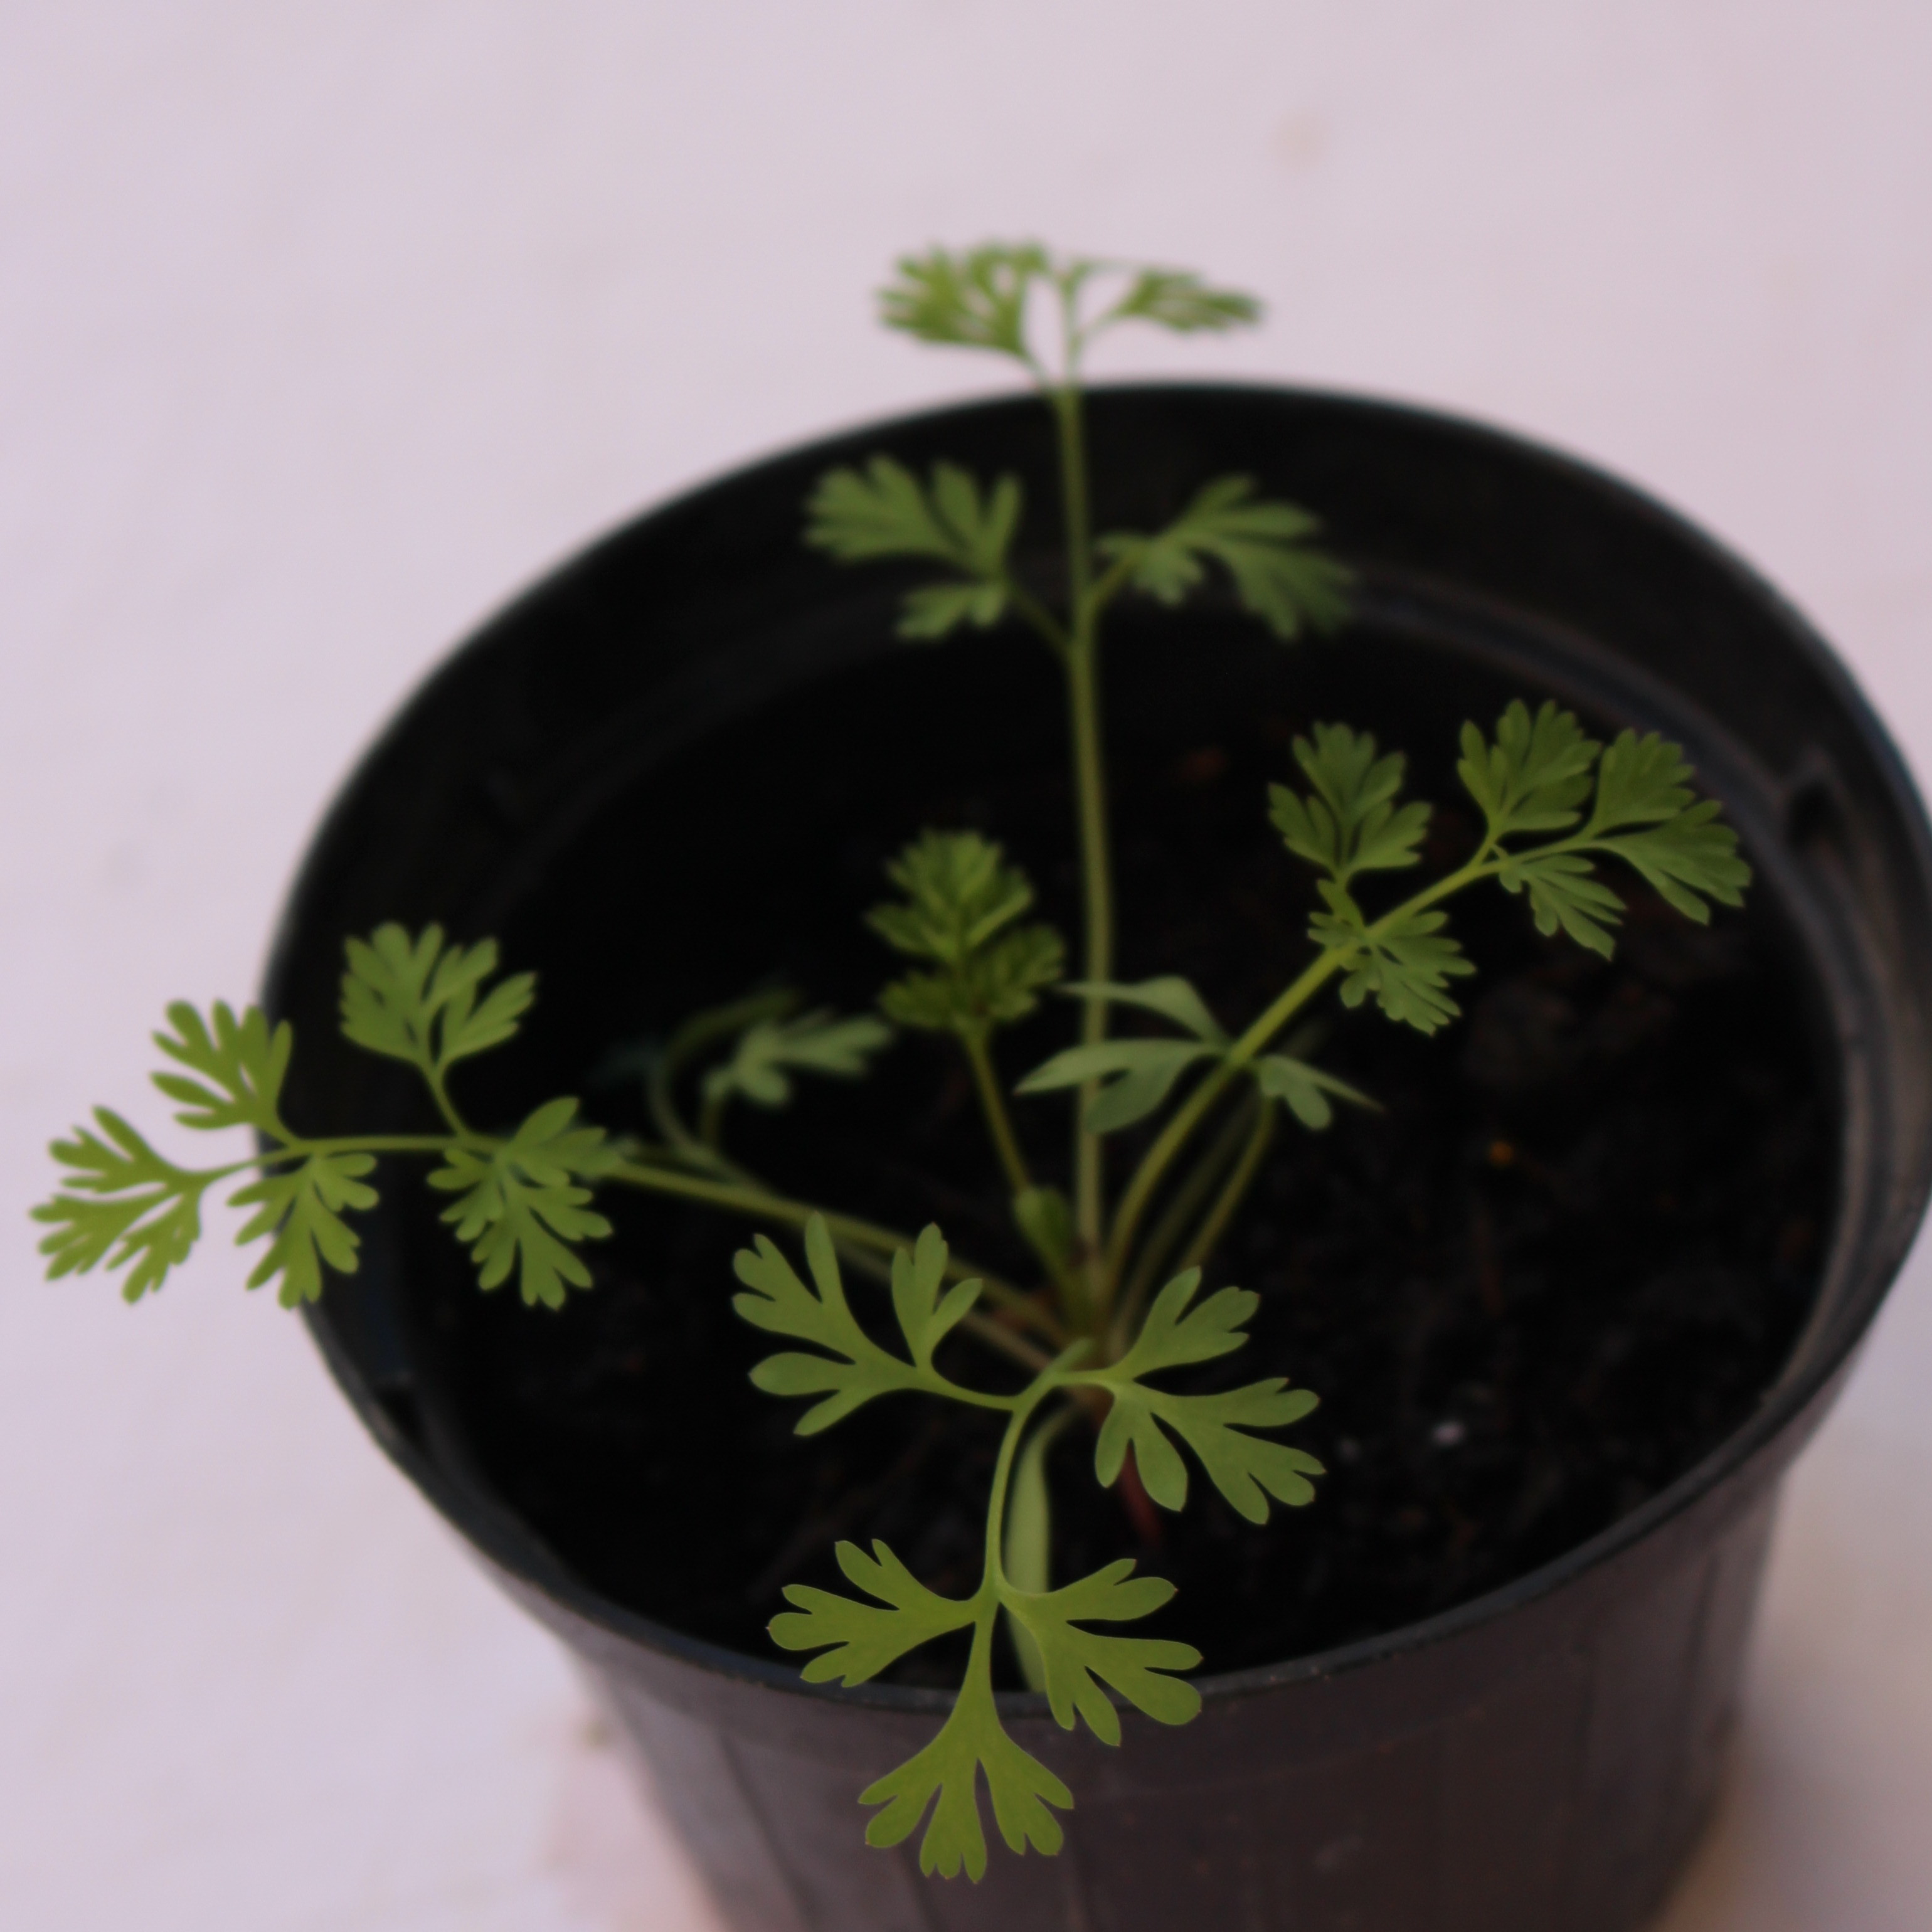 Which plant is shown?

Fumaria officinalis
